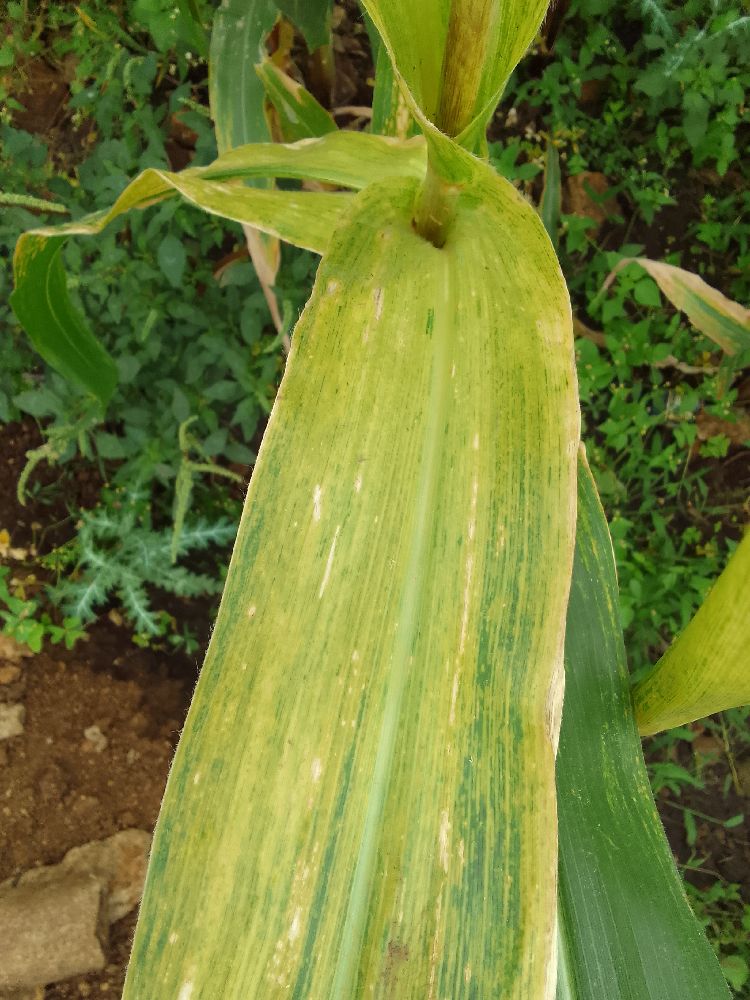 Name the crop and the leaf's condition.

maize, maize lethal necrosis
